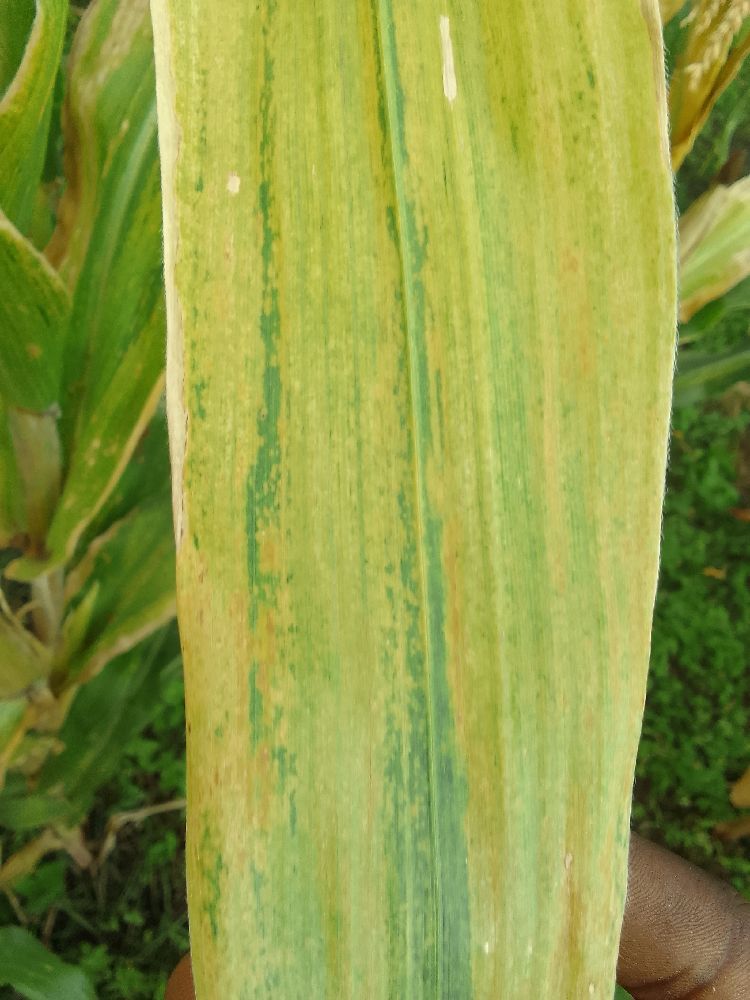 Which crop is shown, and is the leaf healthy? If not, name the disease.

maize, maize lethal necrosis
